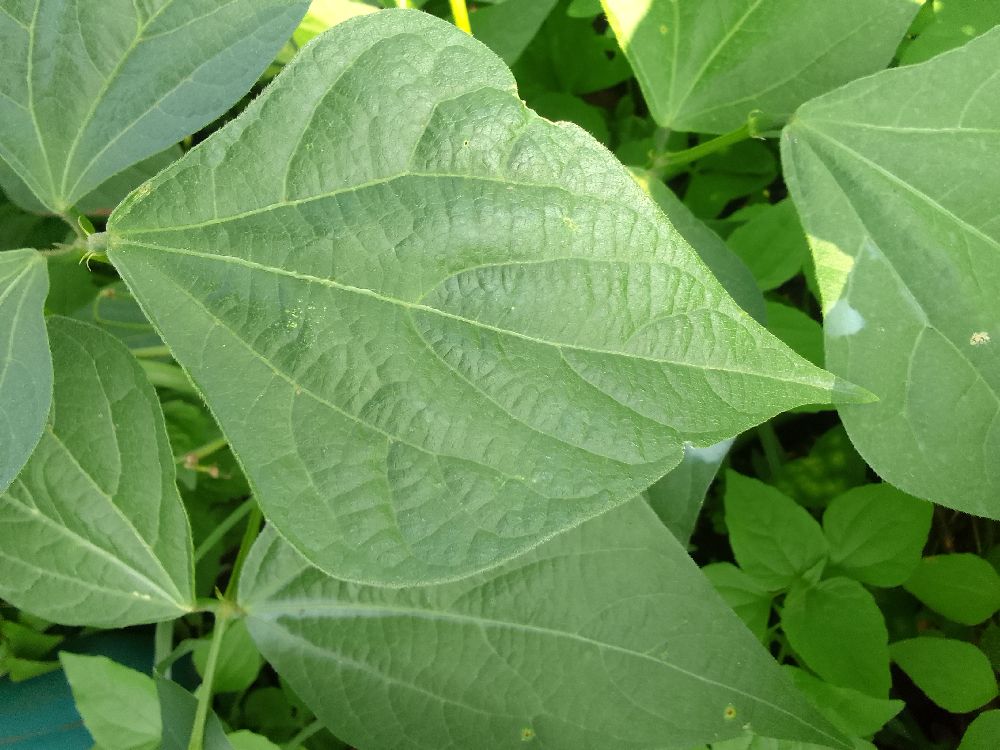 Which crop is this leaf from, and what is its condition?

common bean, healthy
